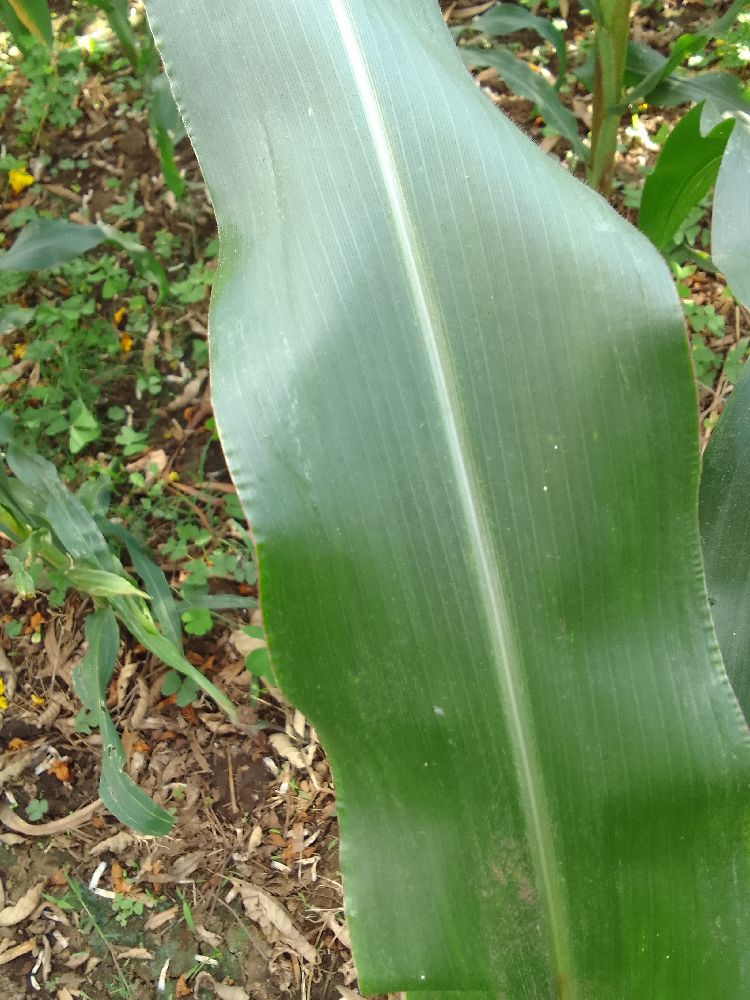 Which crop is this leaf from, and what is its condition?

maize, healthy
